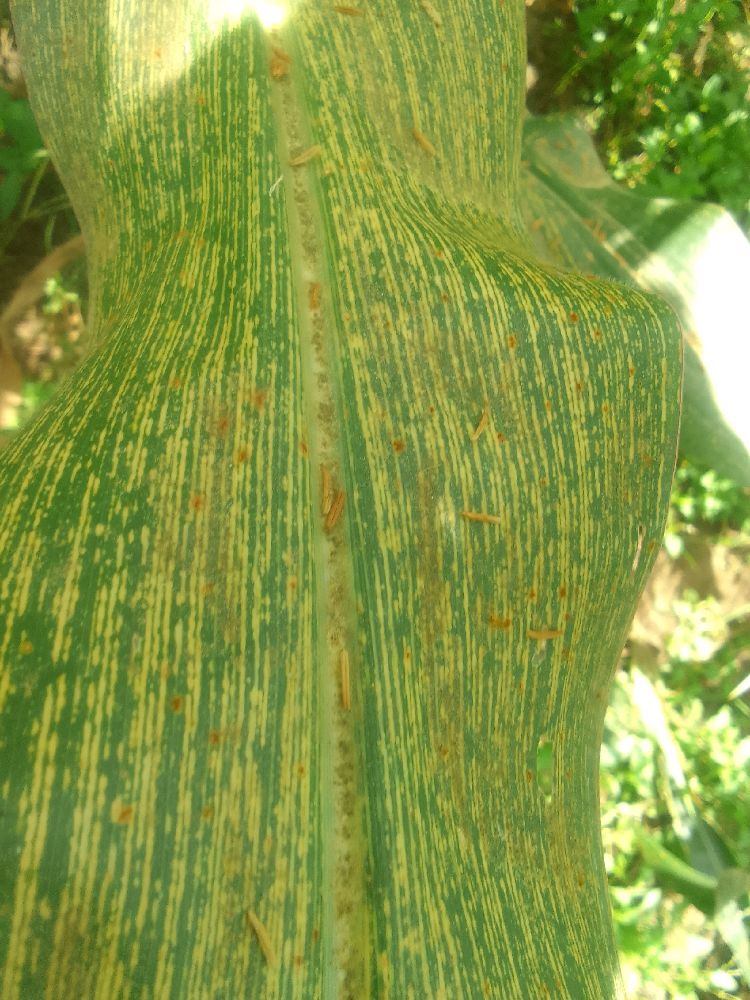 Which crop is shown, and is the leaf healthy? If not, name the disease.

maize, maize streak virus
